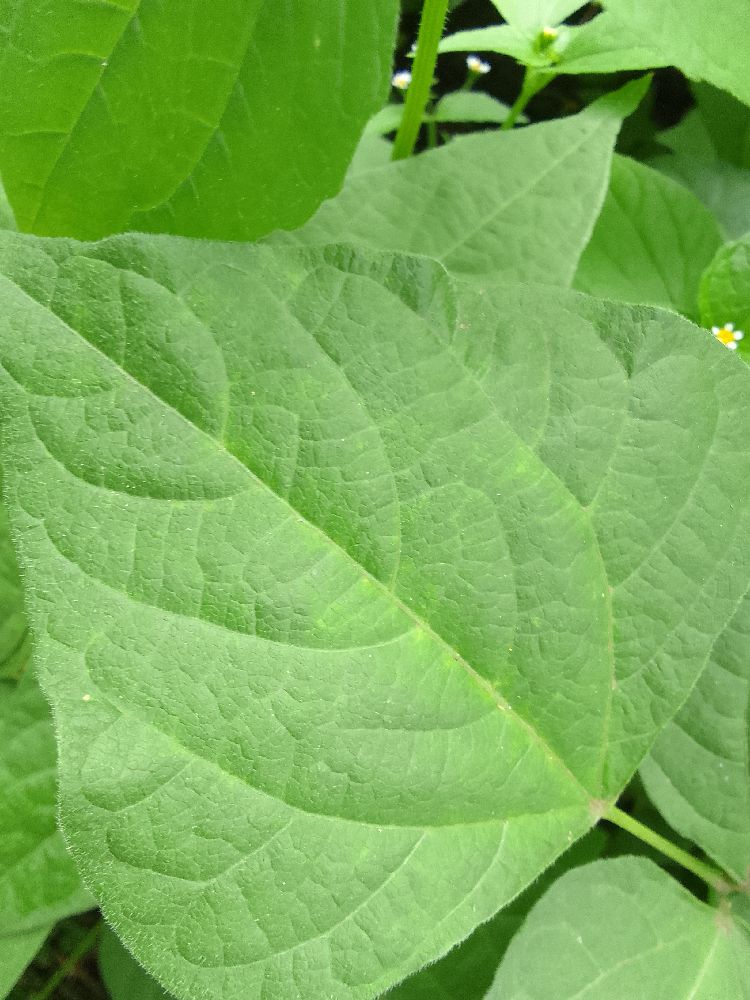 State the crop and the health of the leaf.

common bean, healthy
